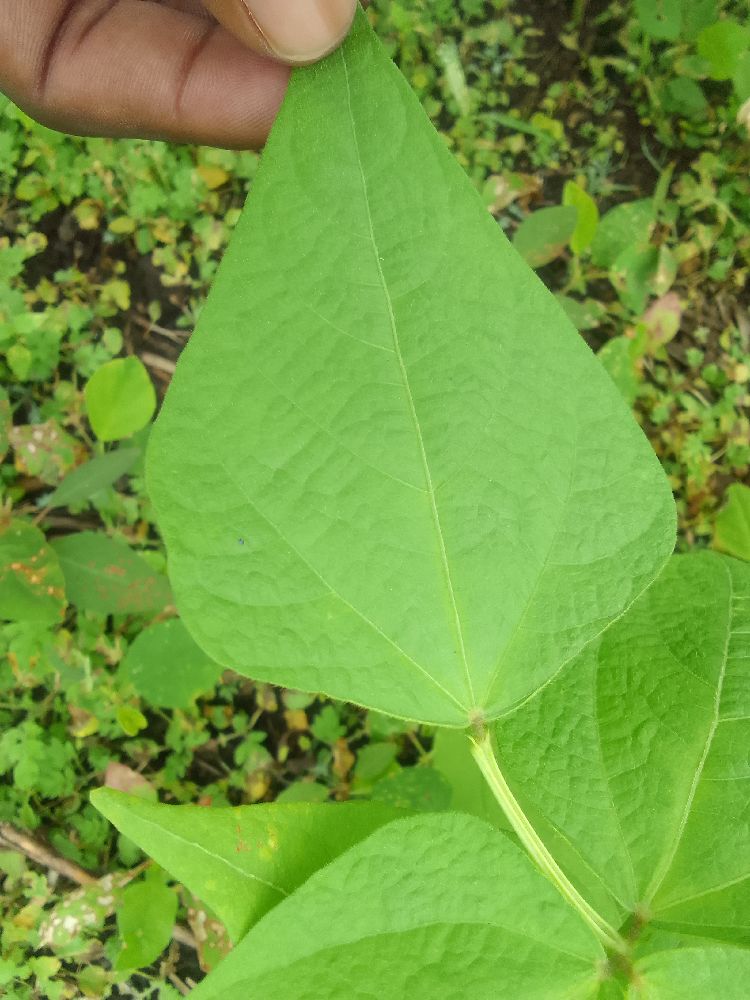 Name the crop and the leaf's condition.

common bean, healthy
